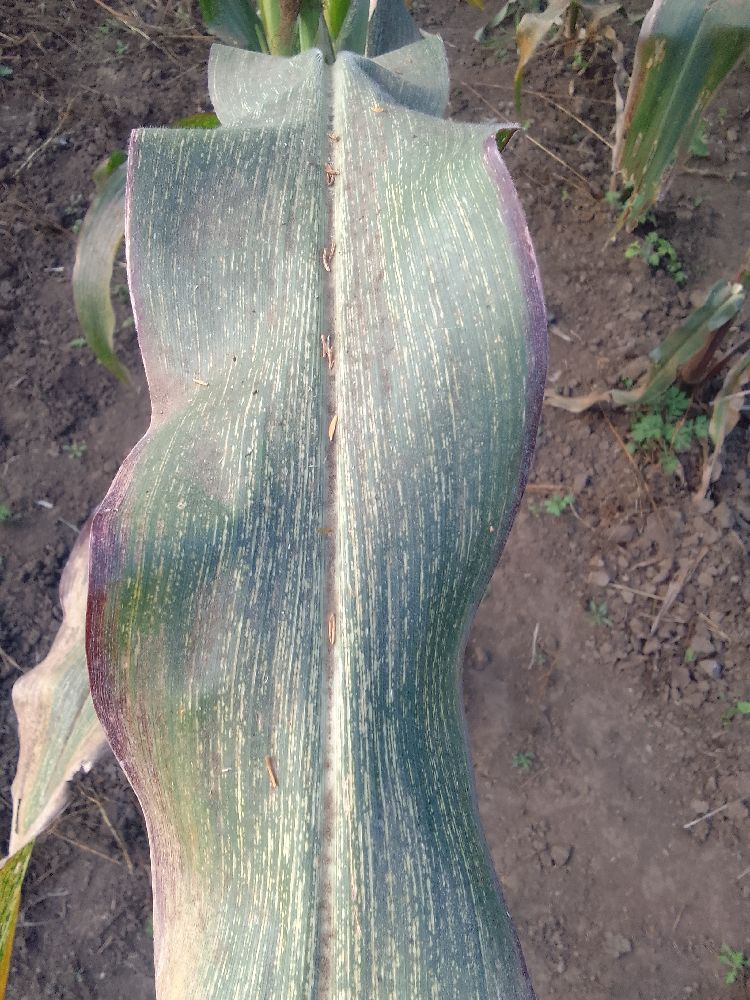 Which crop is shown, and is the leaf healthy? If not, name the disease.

maize, maize streak virus
